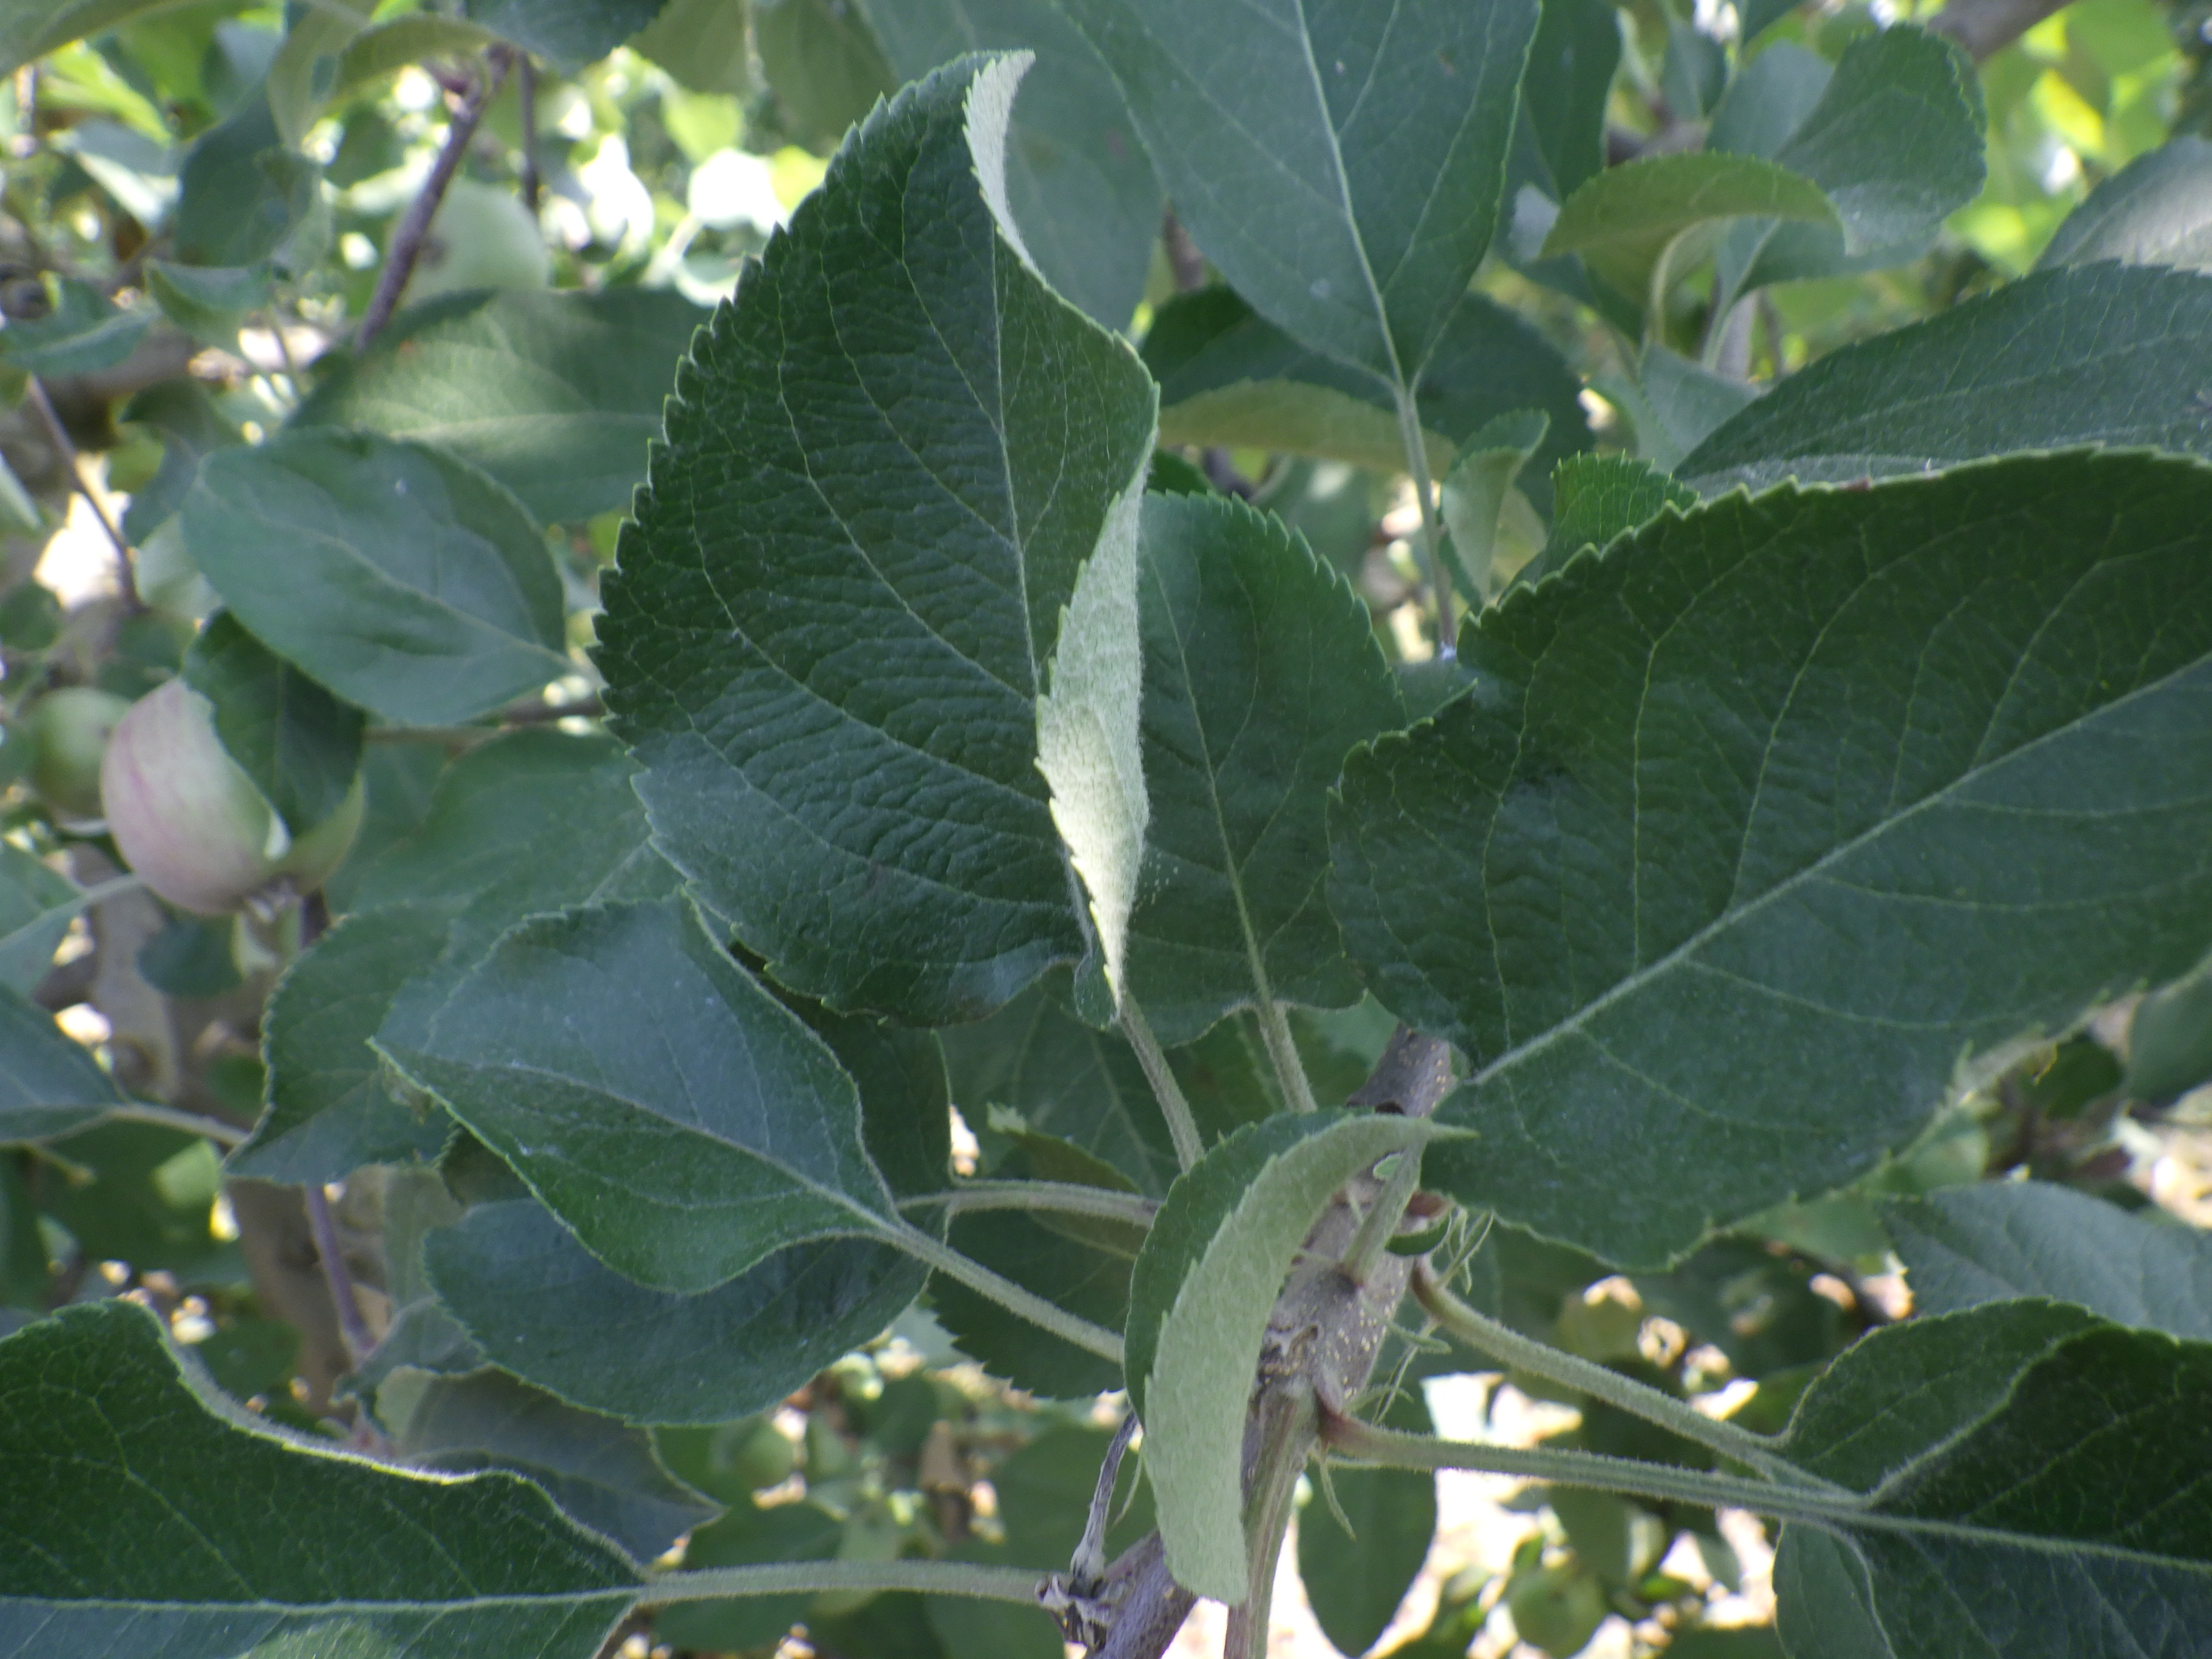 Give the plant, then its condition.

apple, healthy
